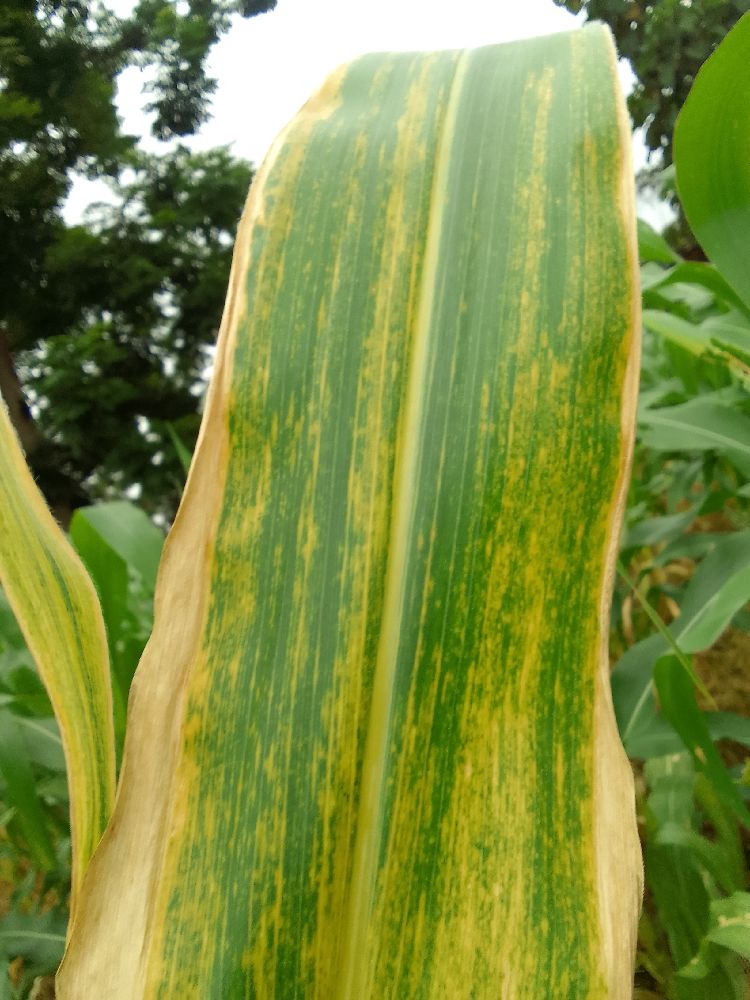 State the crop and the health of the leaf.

maize, maize lethal necrosis
